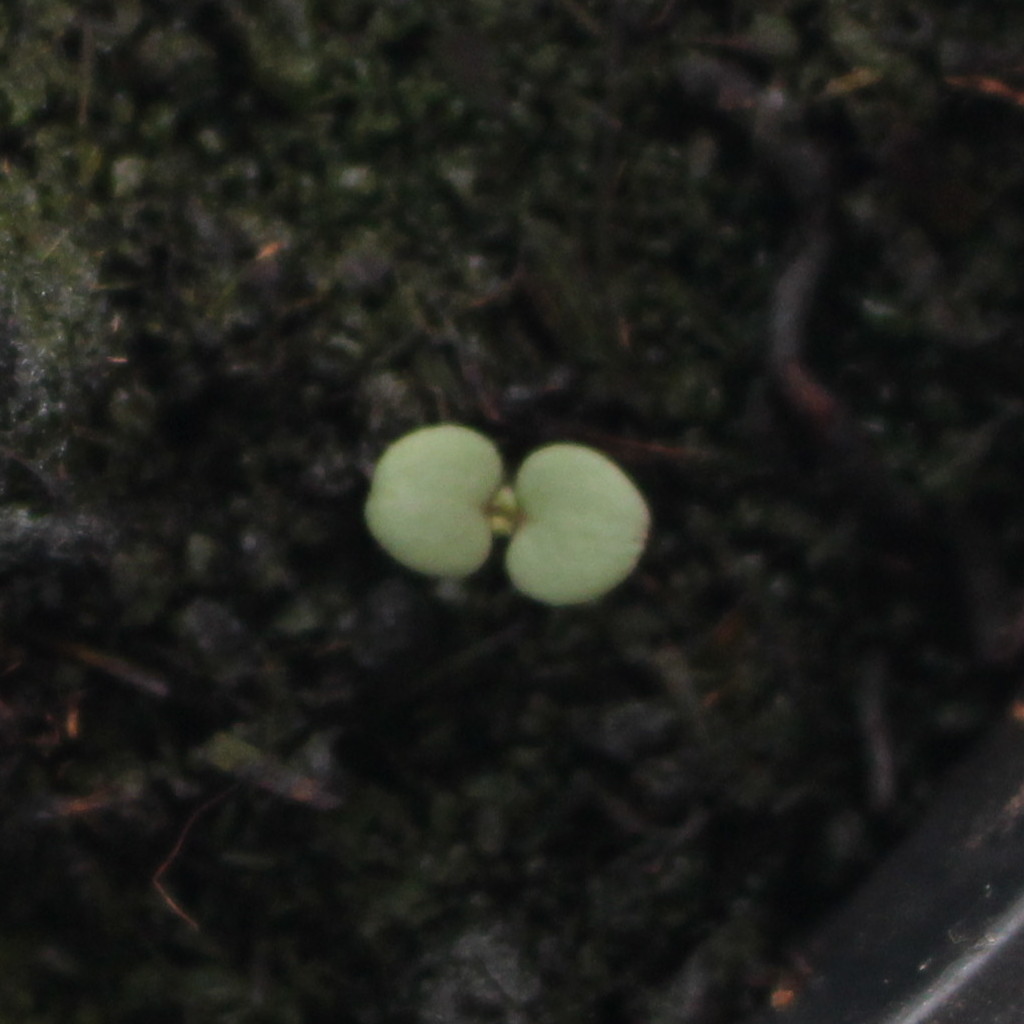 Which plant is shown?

Veronica persica
